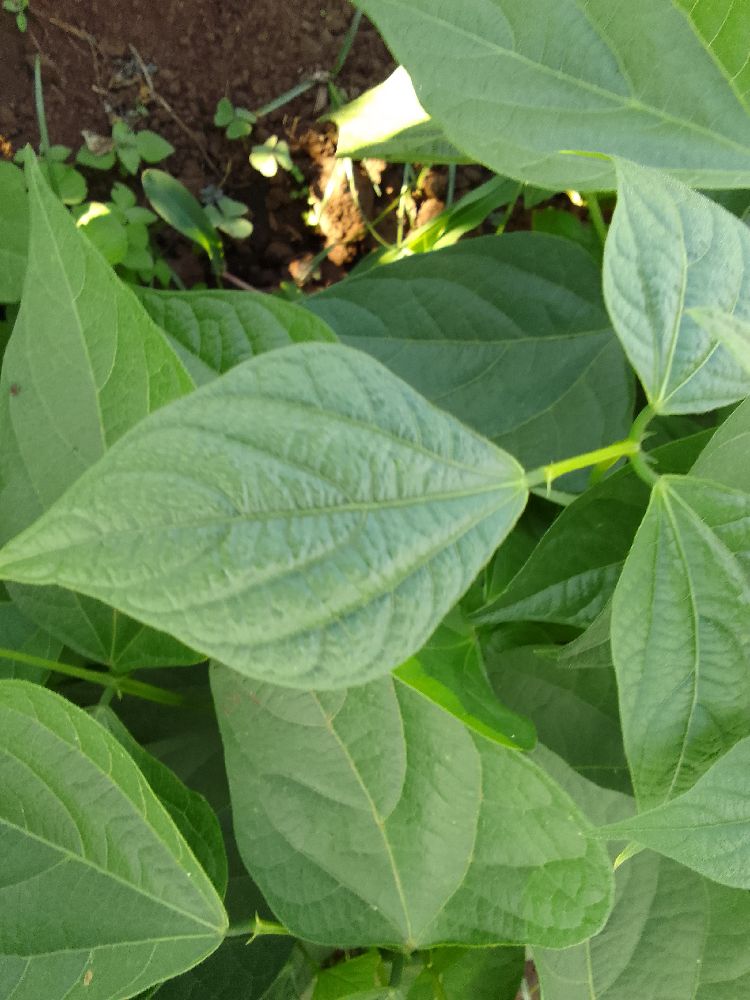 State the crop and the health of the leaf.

common bean, healthy
